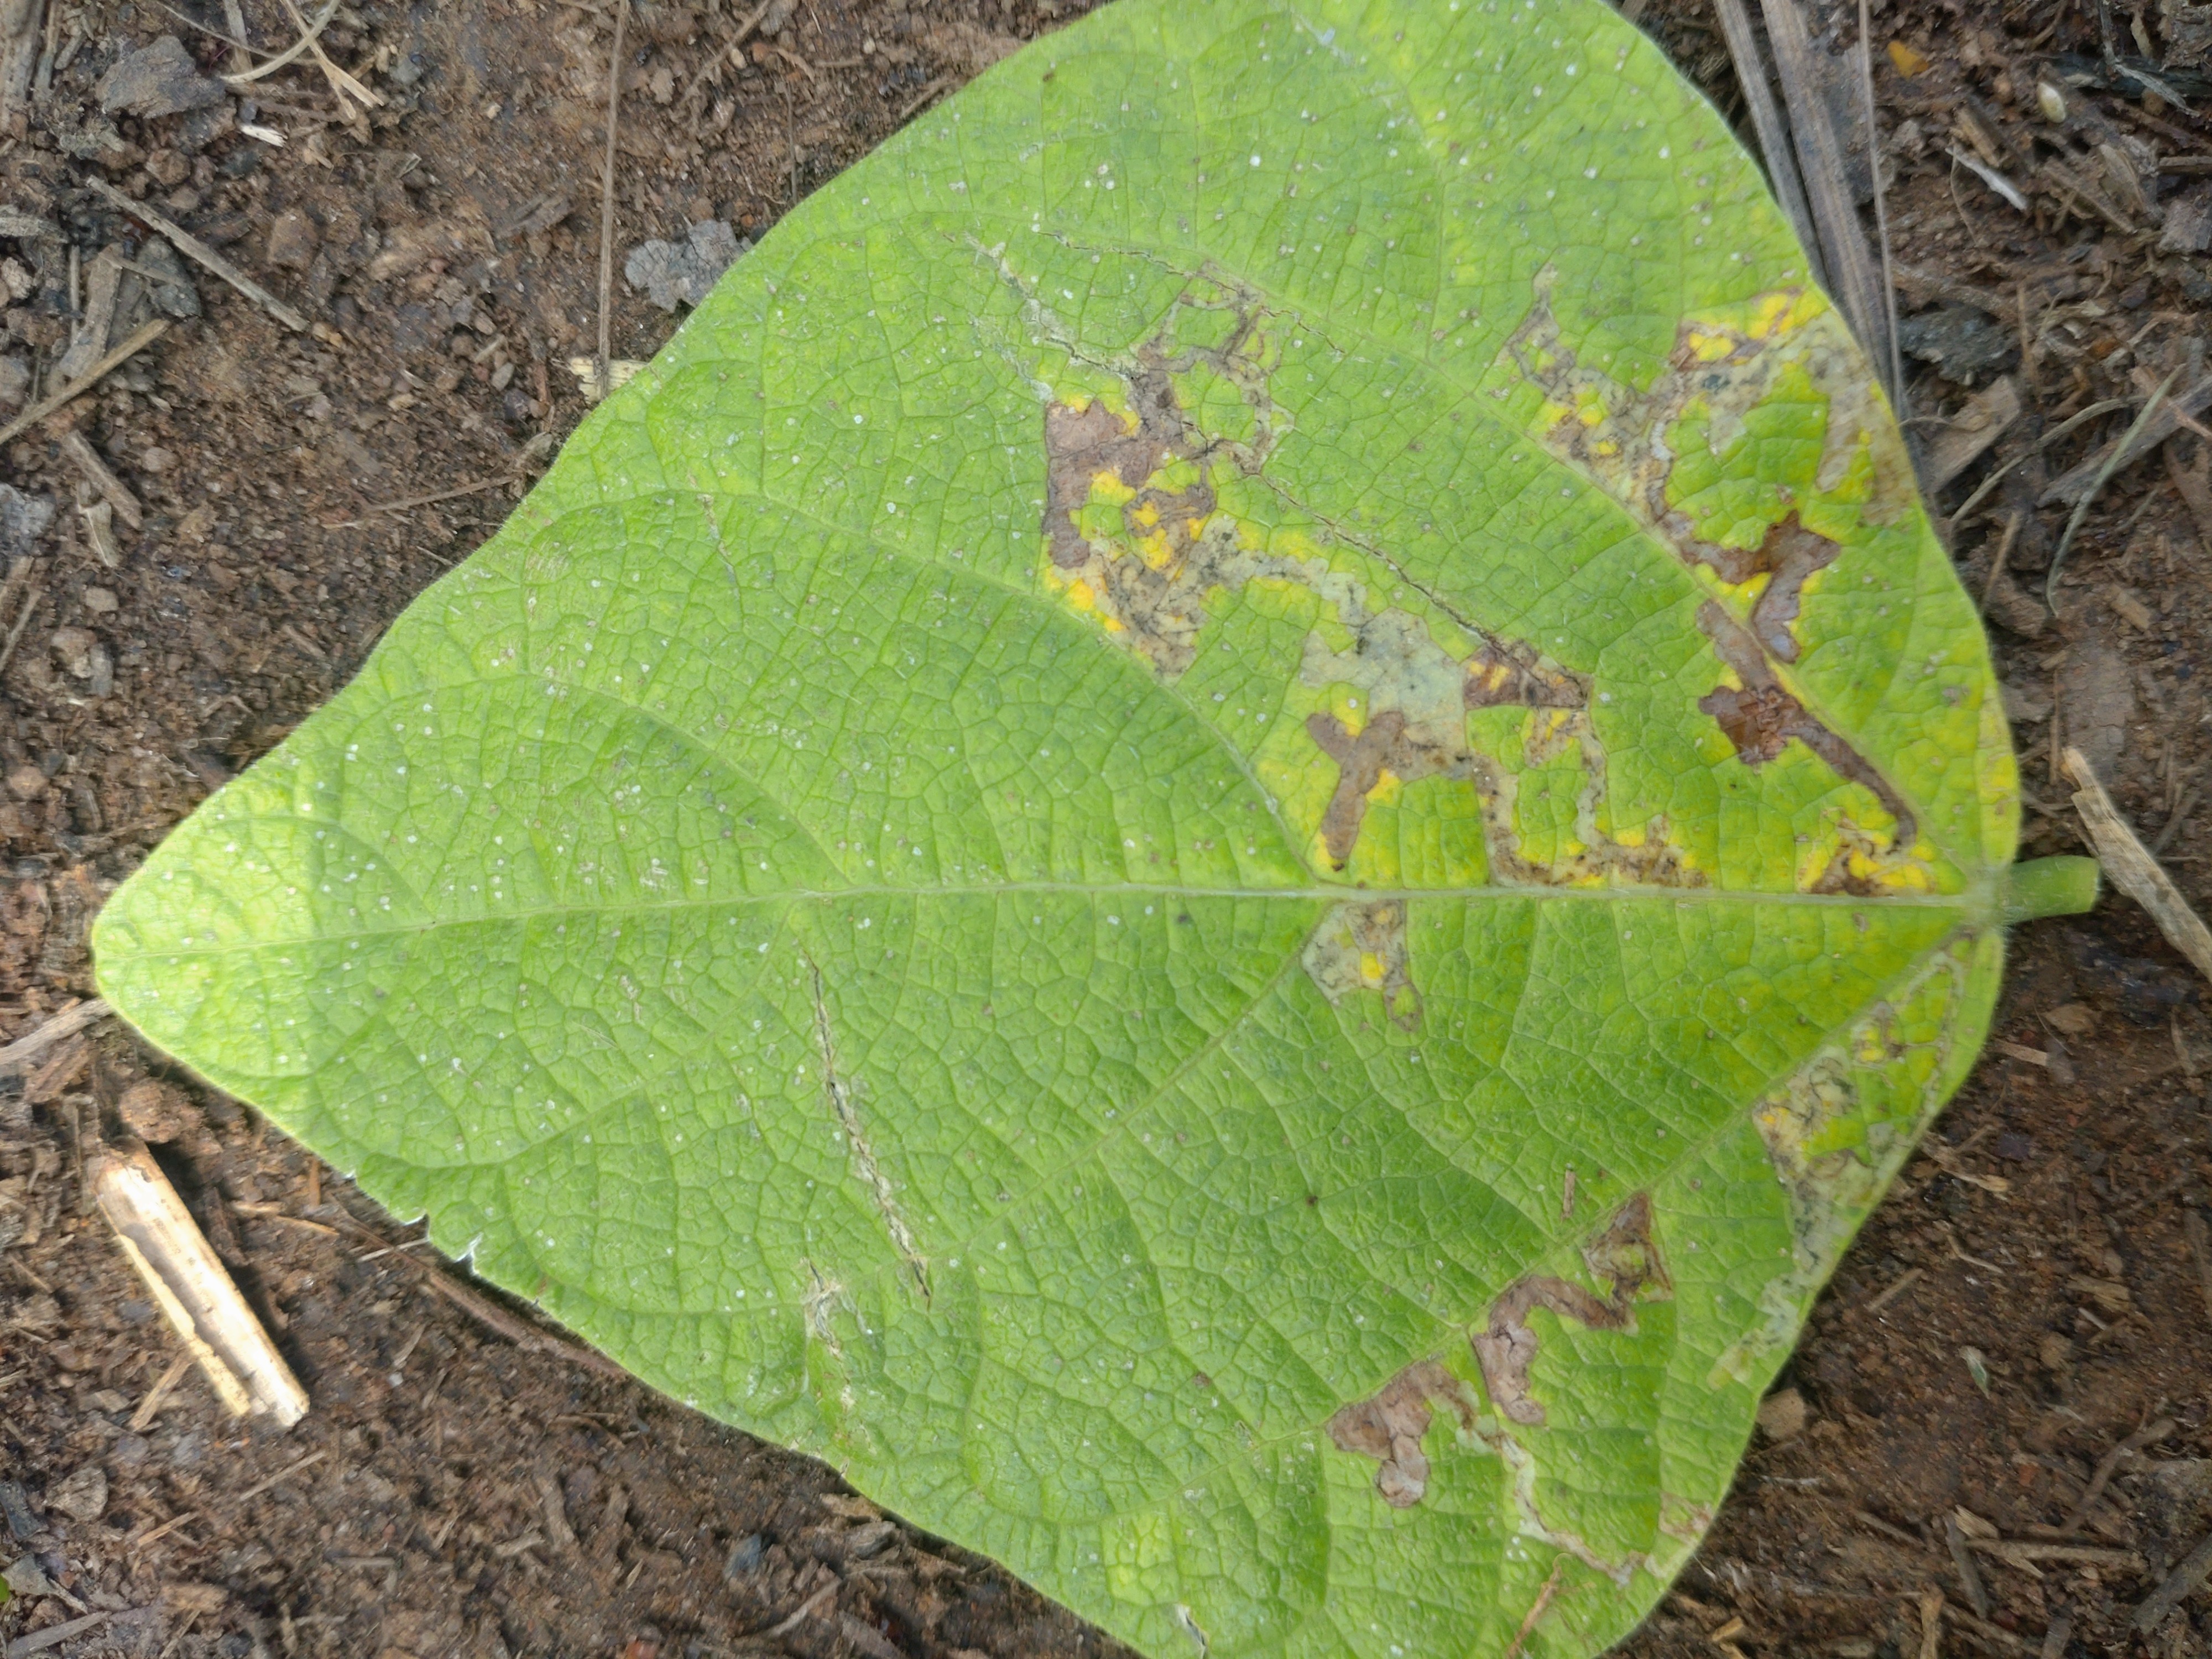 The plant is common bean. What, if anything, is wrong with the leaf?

anthracnose
